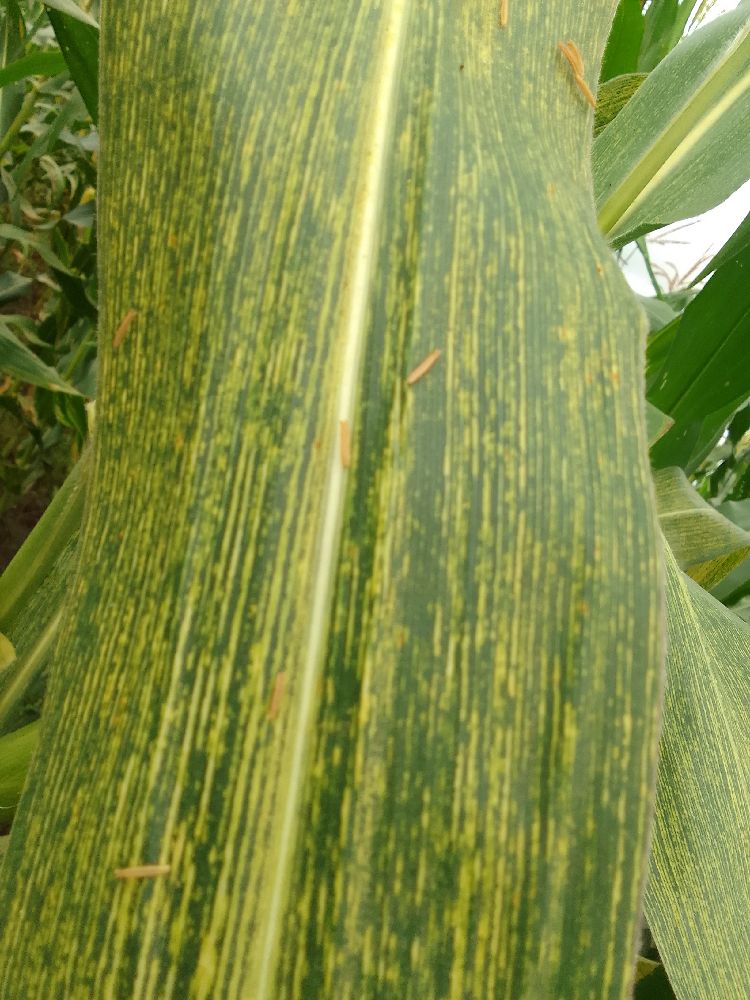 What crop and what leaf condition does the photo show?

maize, maize streak virus
